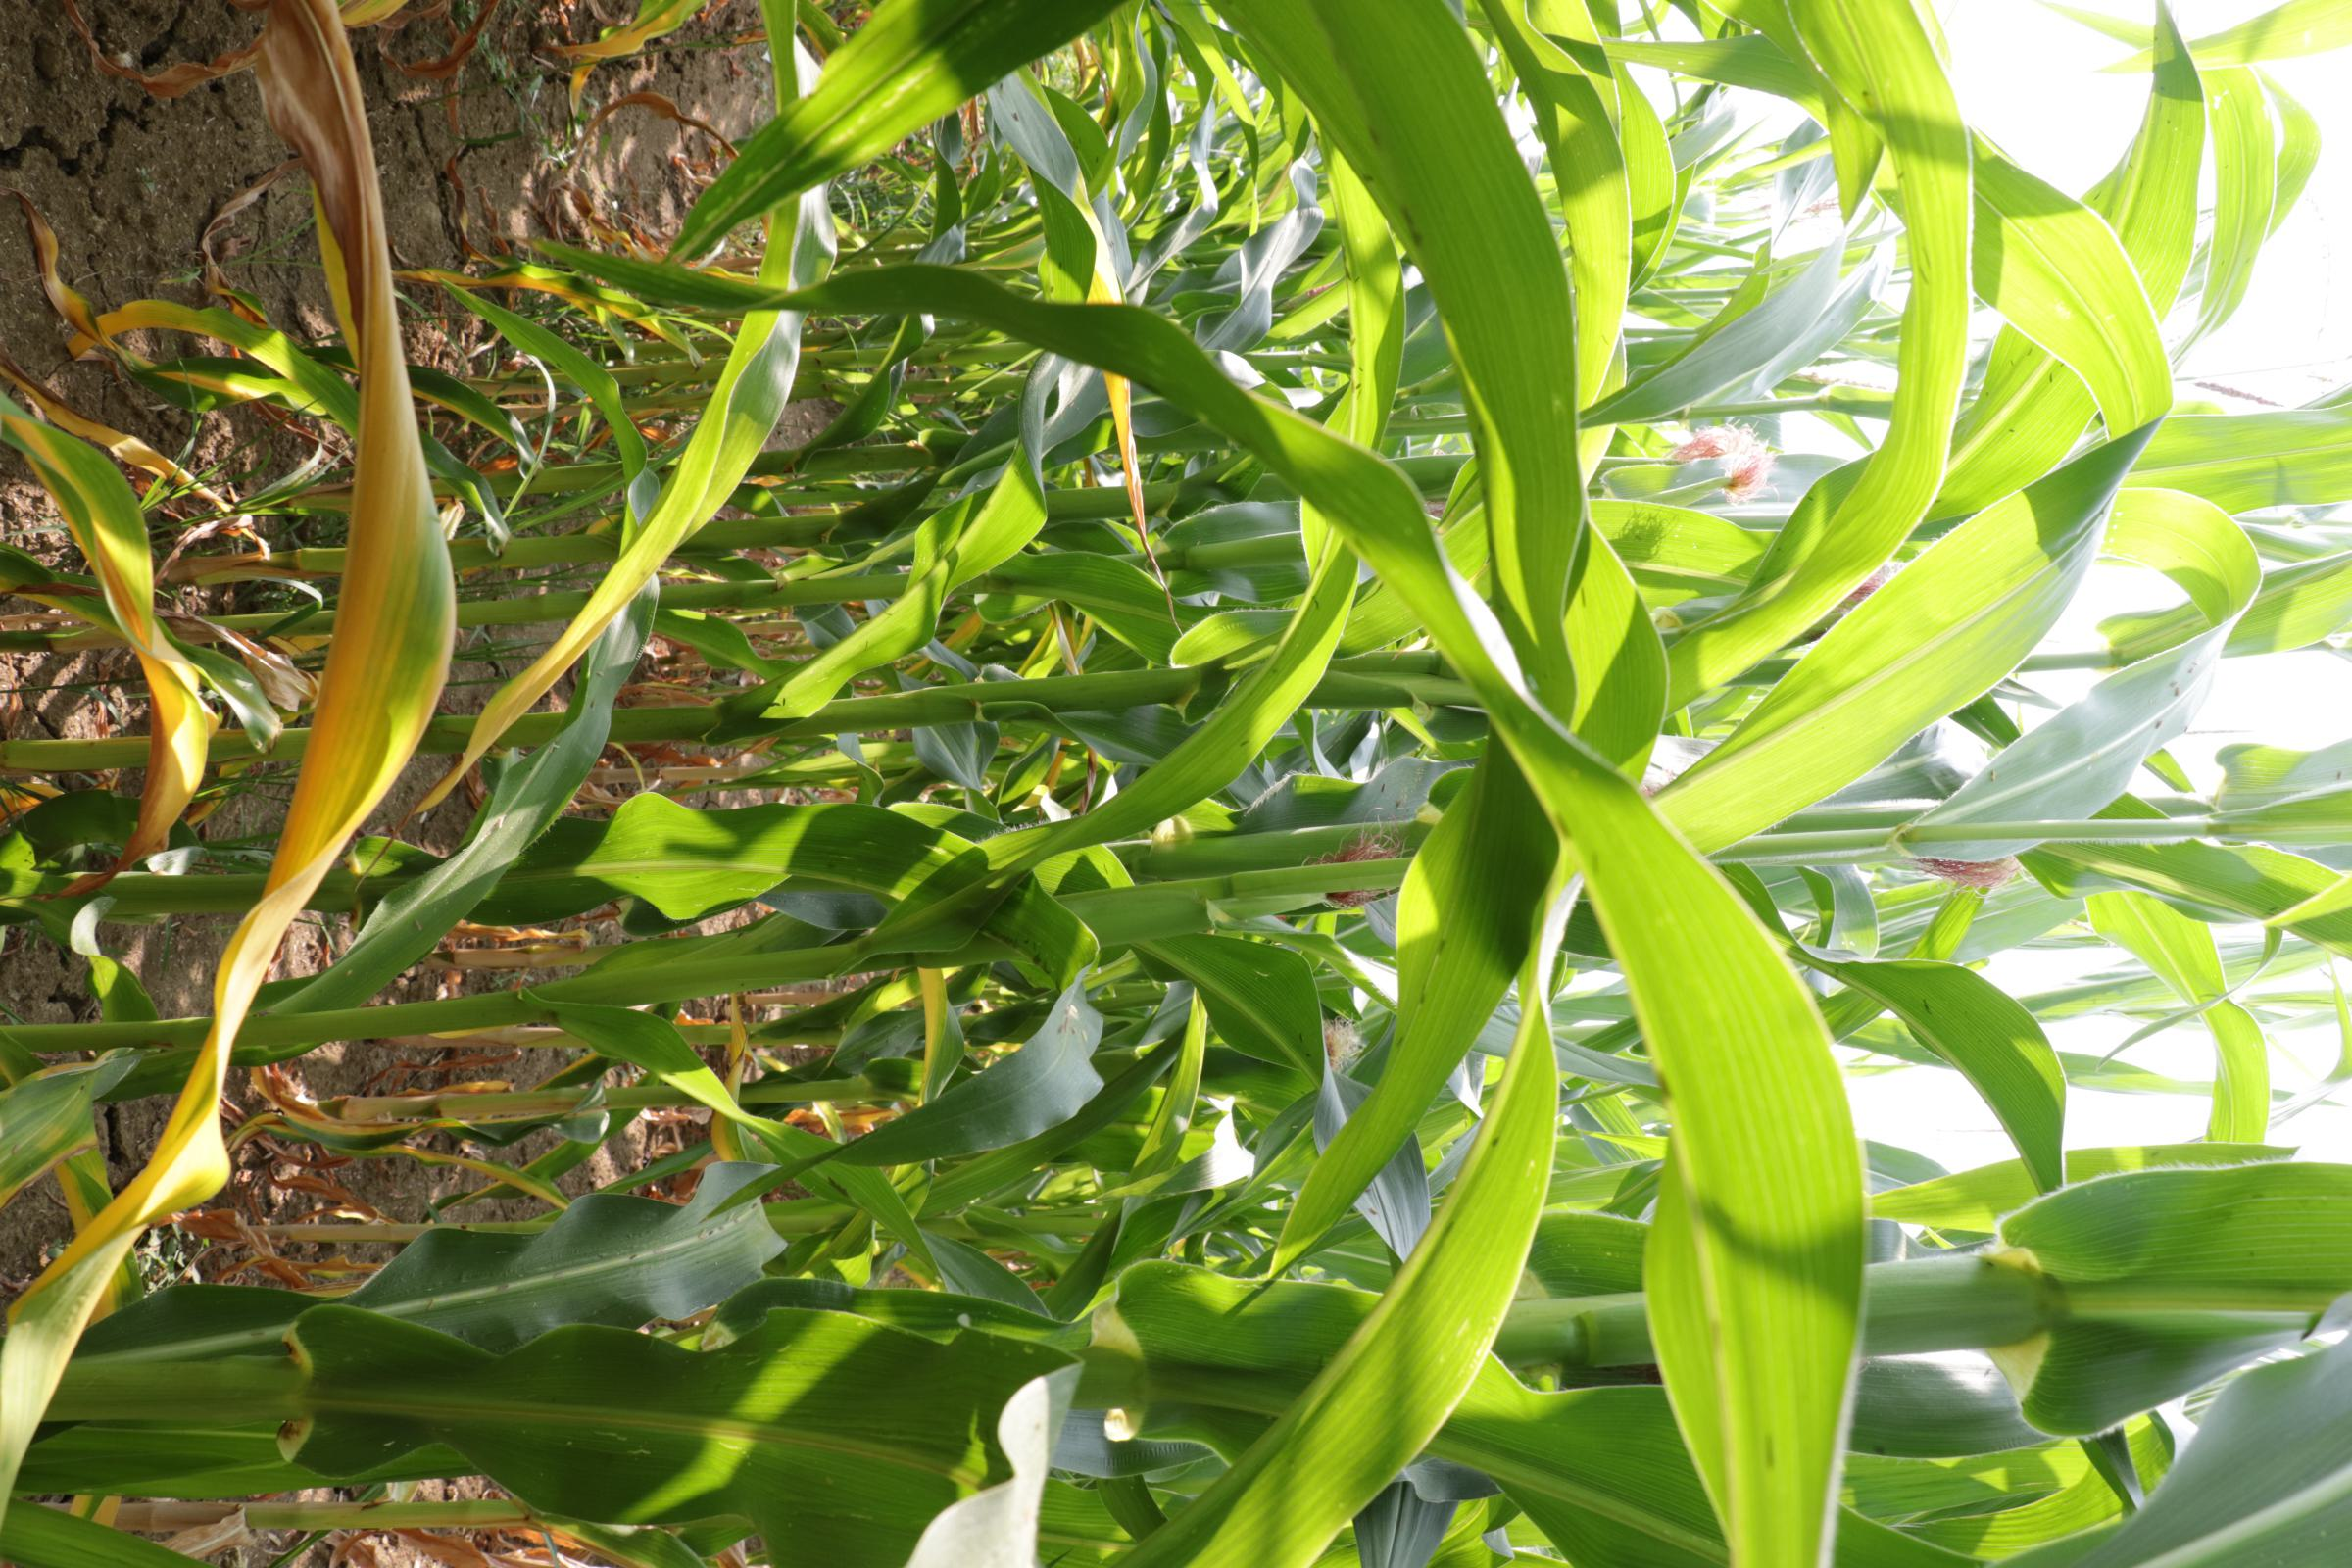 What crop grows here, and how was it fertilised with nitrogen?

maize, reduced nitrogen fertilisation
